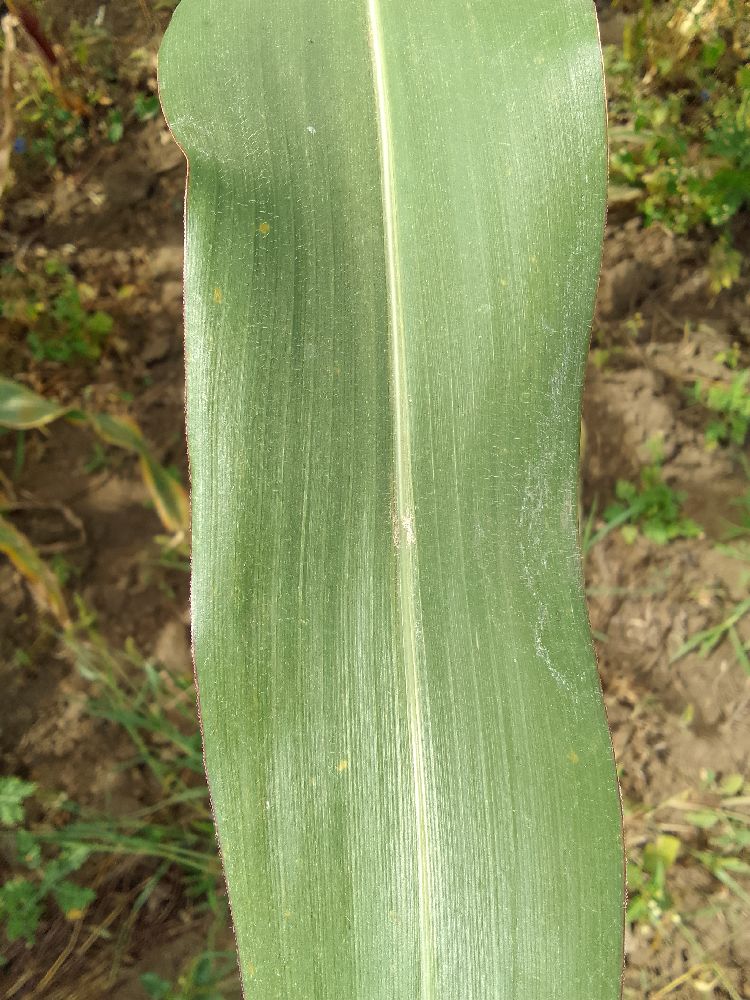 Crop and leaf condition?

maize, healthy
